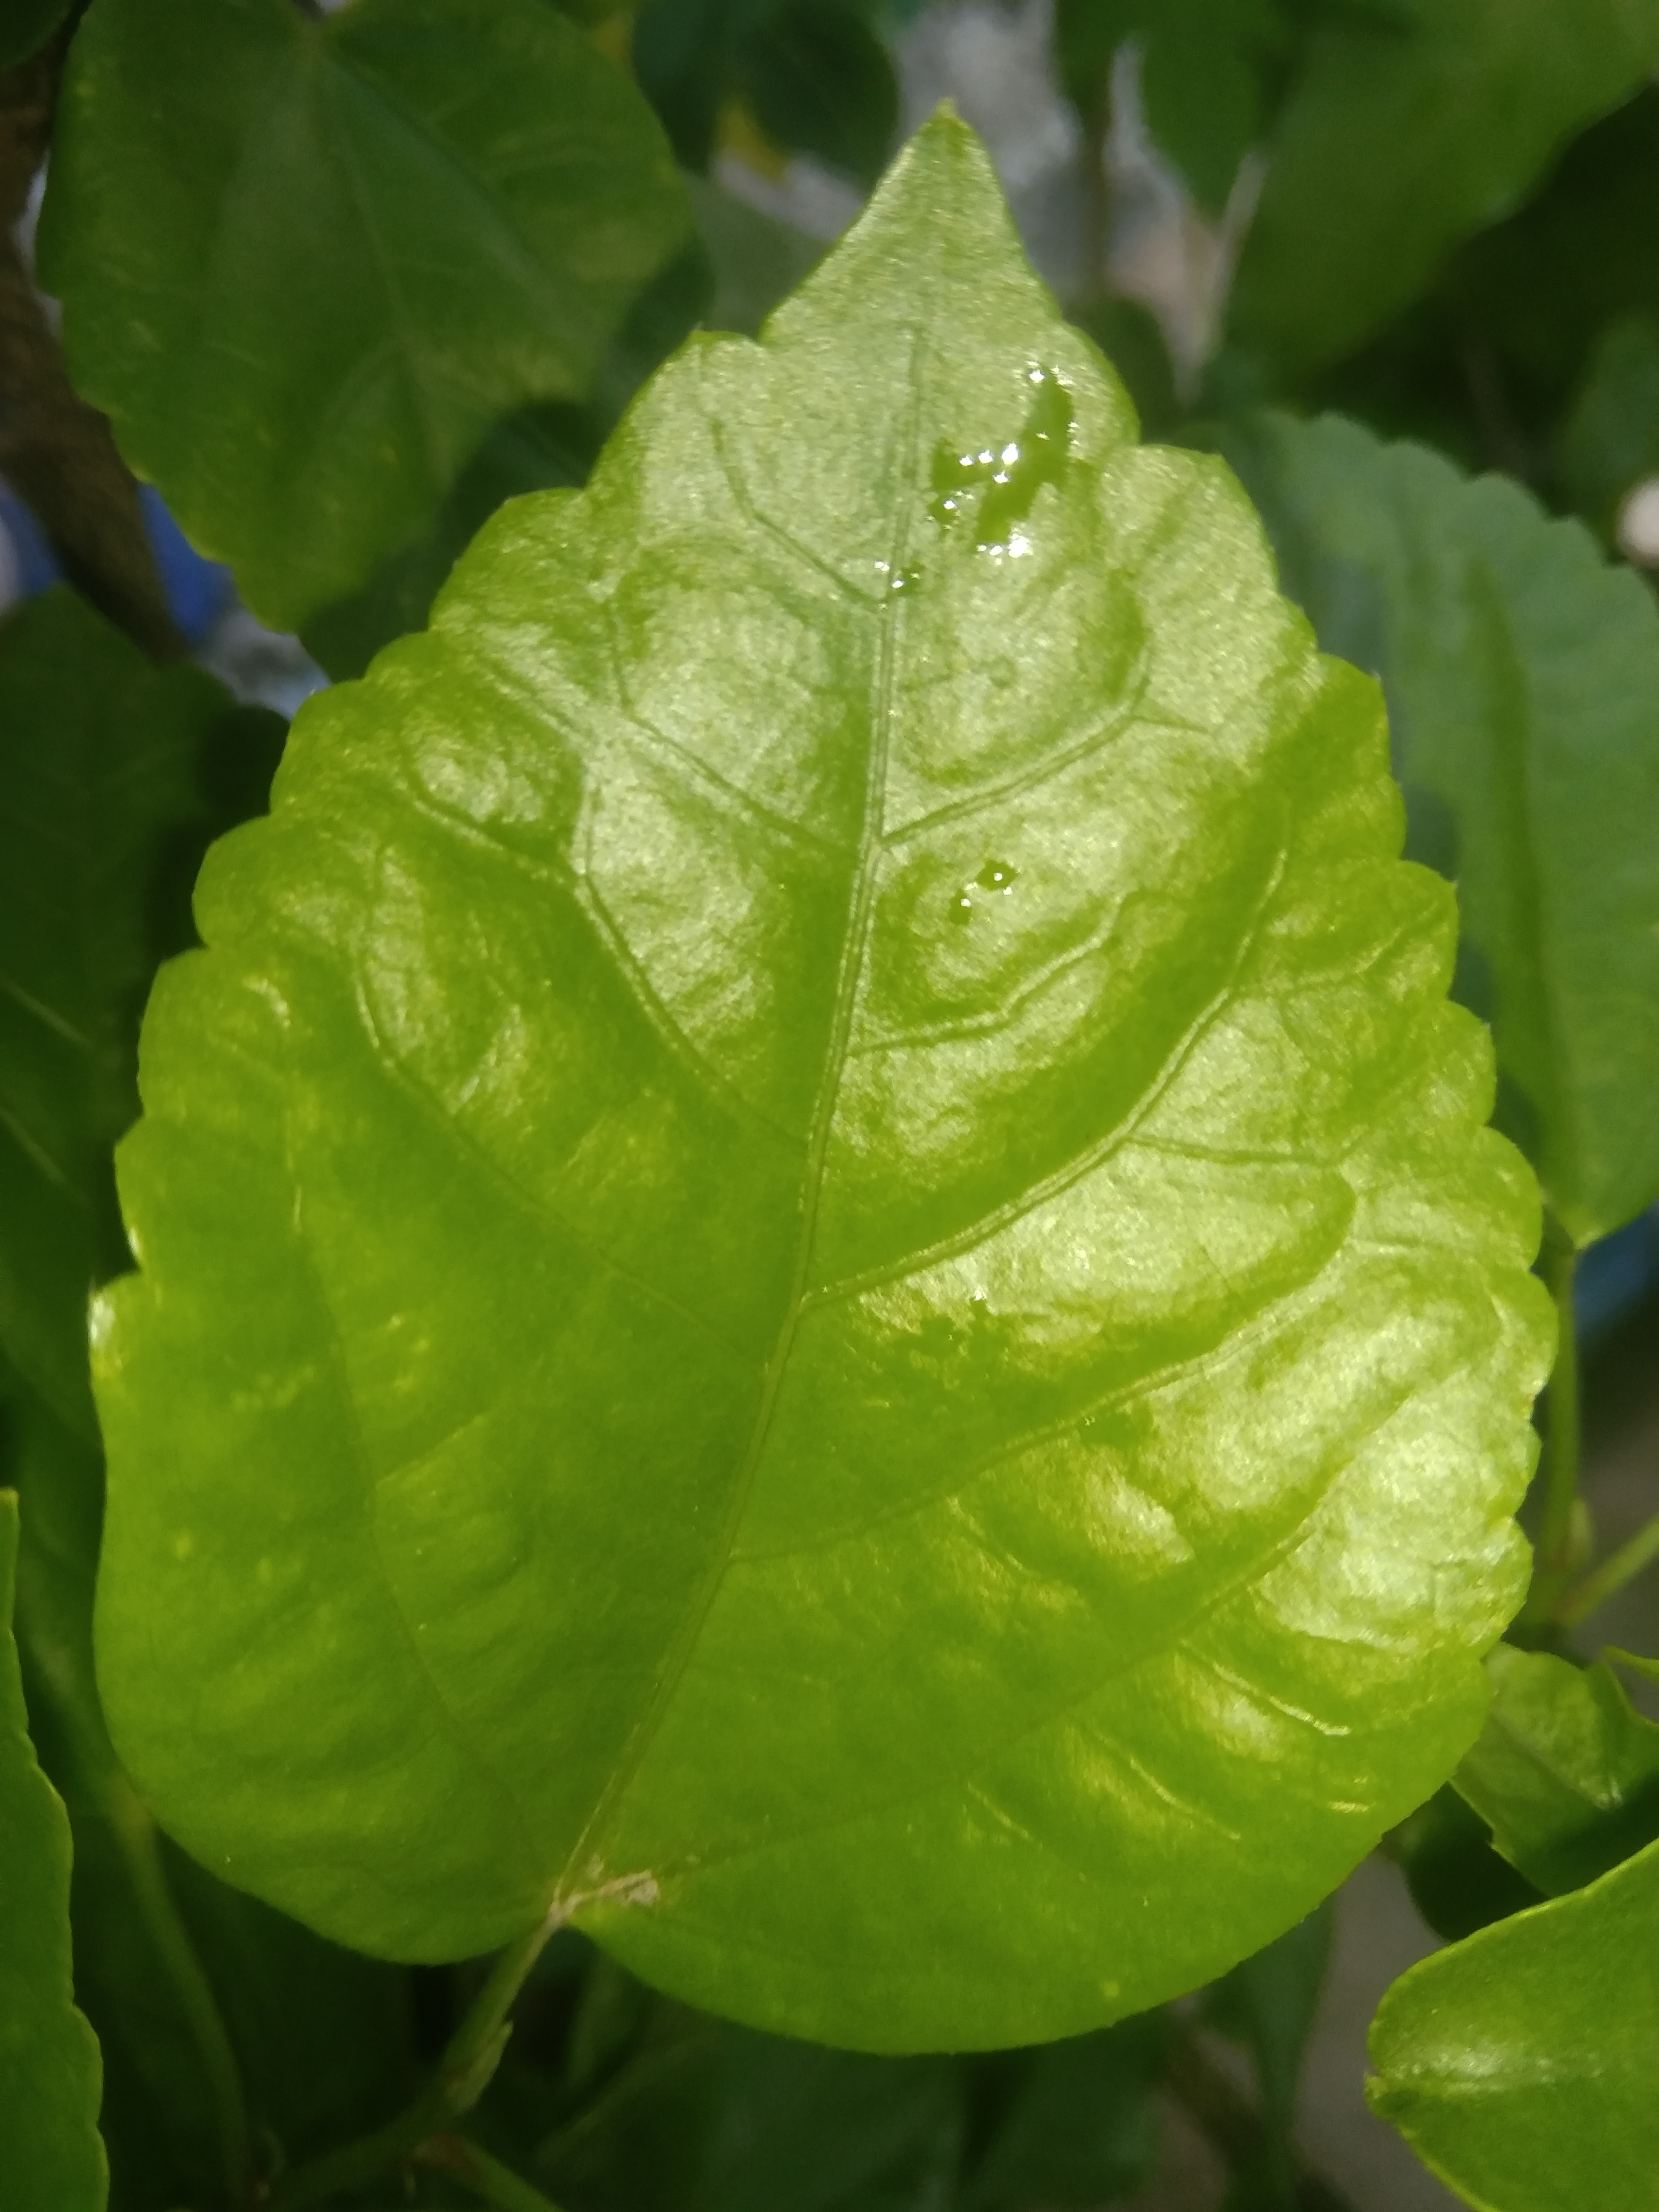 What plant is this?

hibiscus
